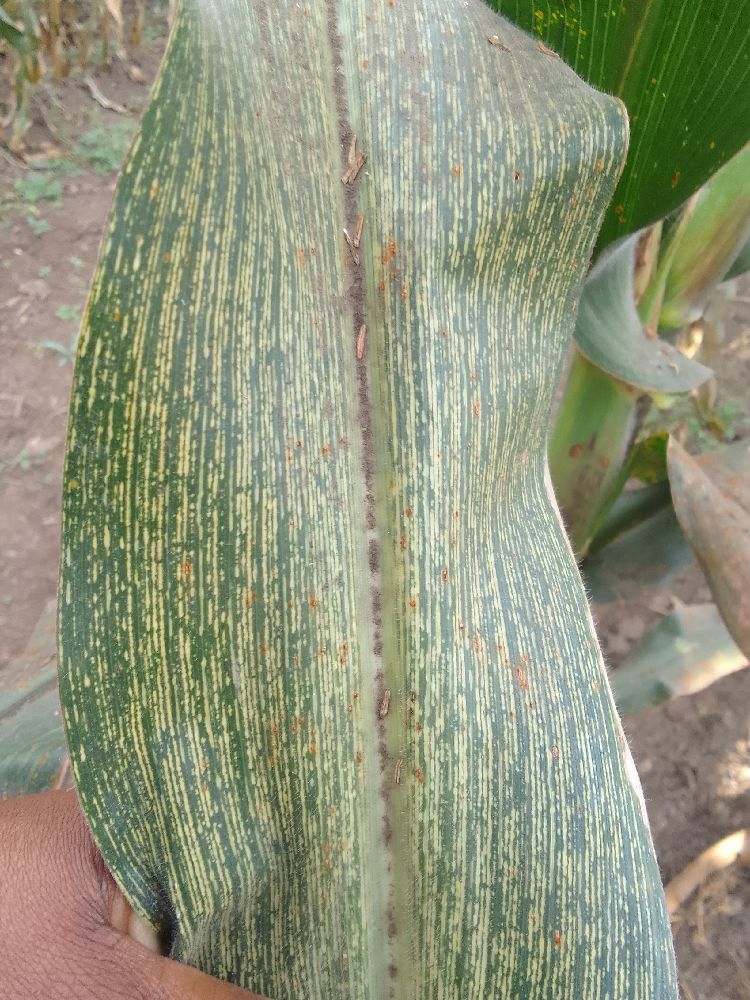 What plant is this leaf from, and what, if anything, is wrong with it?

maize, maize streak virus
